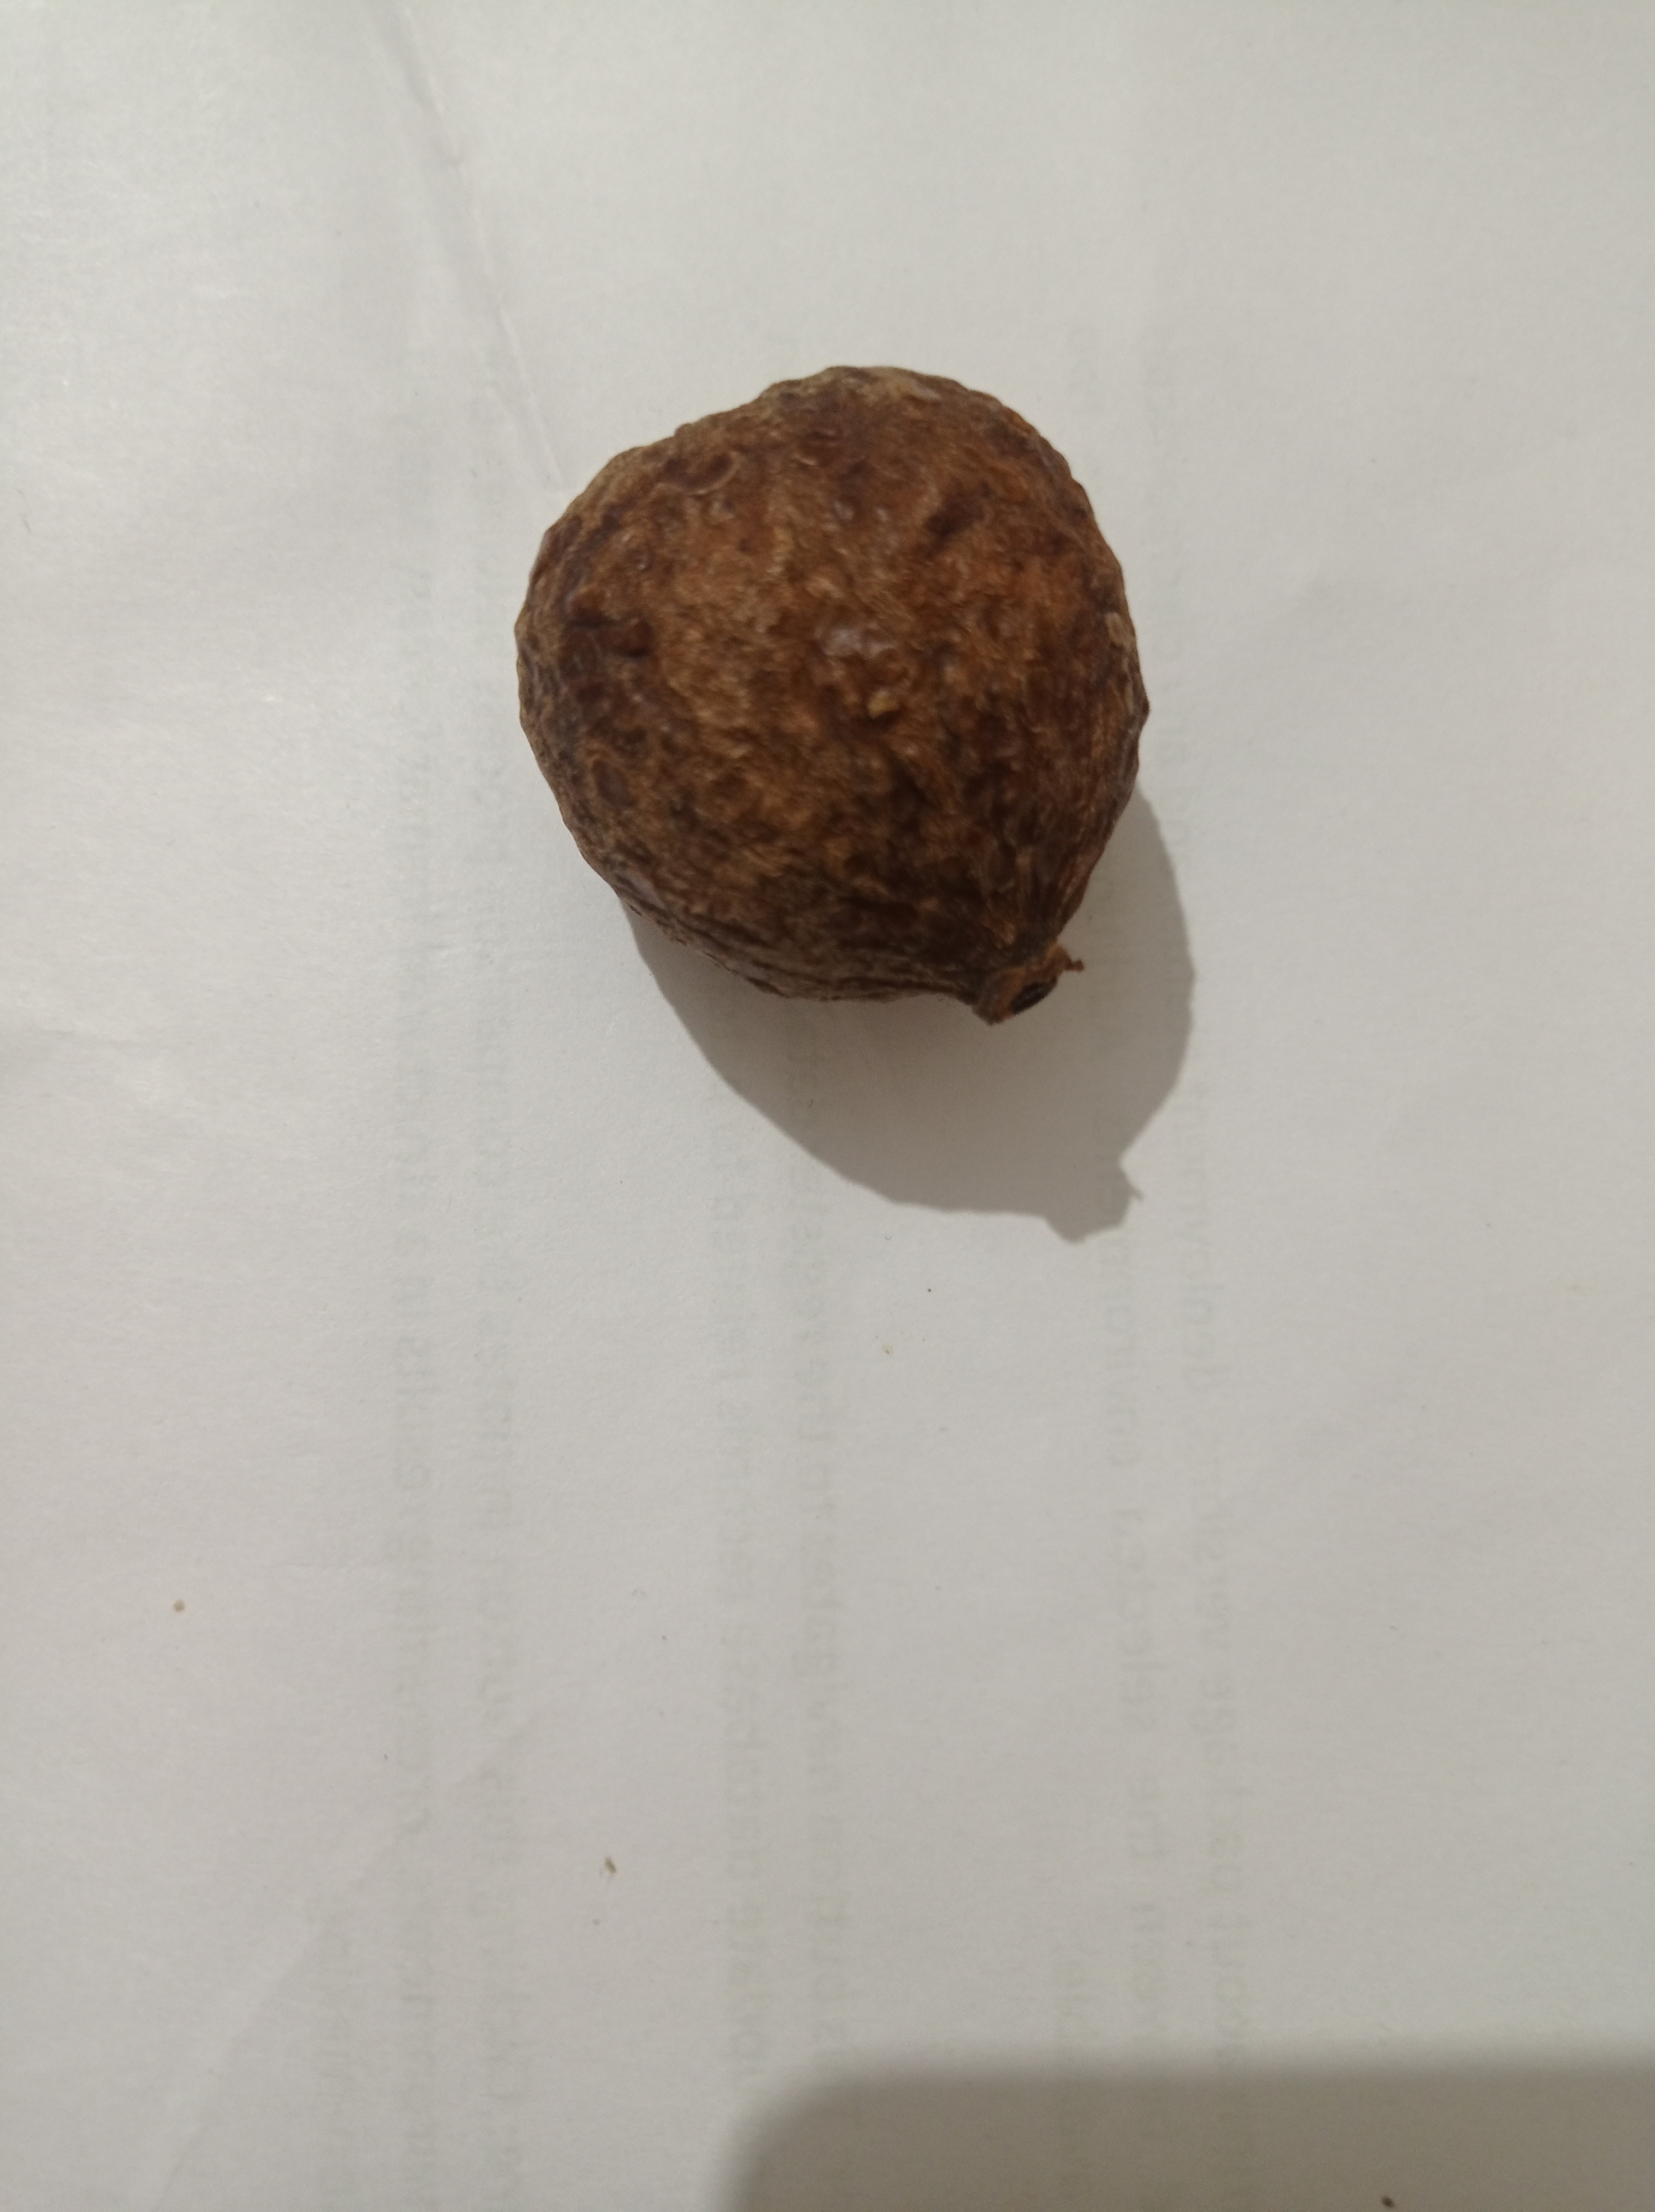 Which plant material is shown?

madanphal
